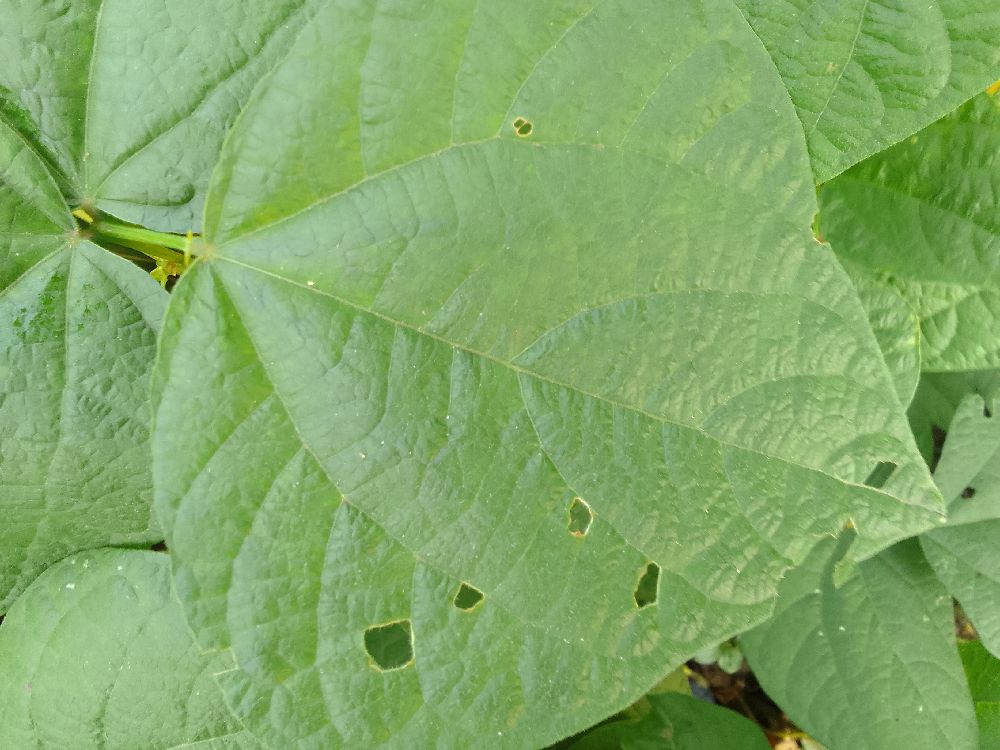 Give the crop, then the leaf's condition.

common bean, healthy
